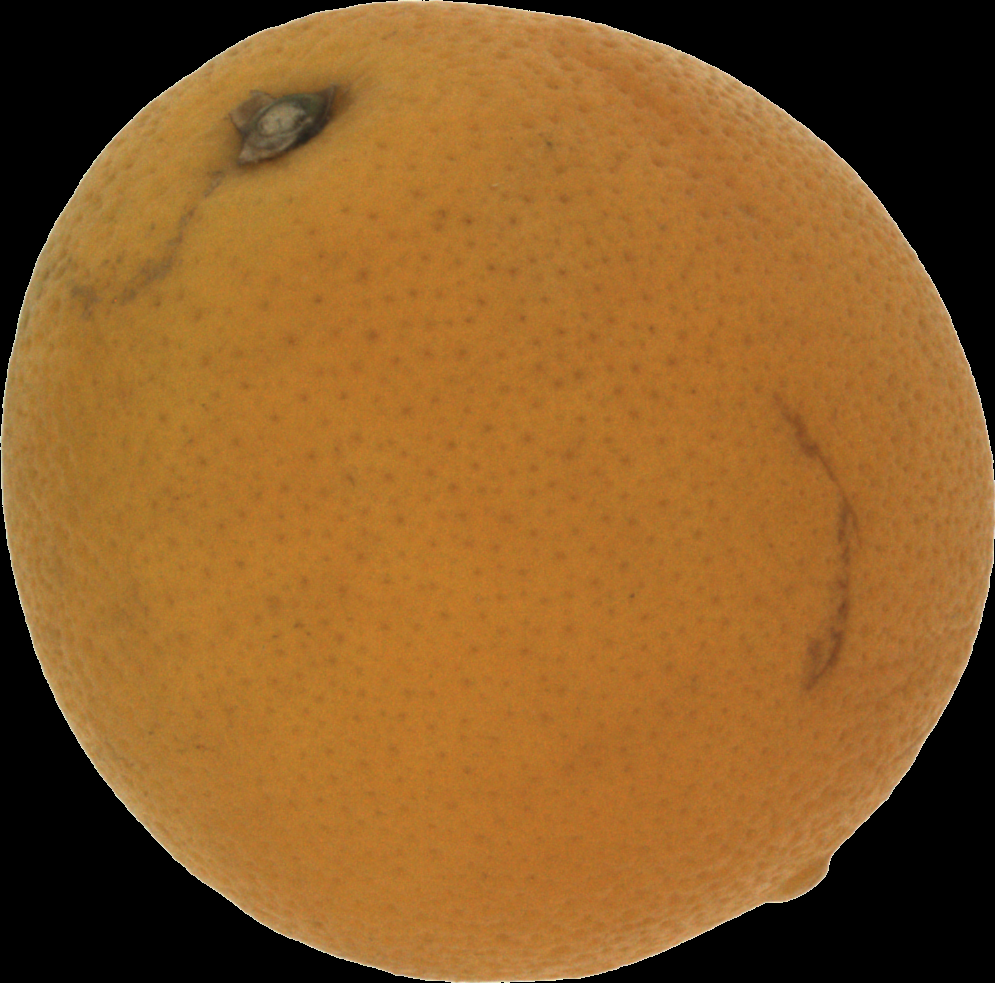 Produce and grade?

orange, bad
